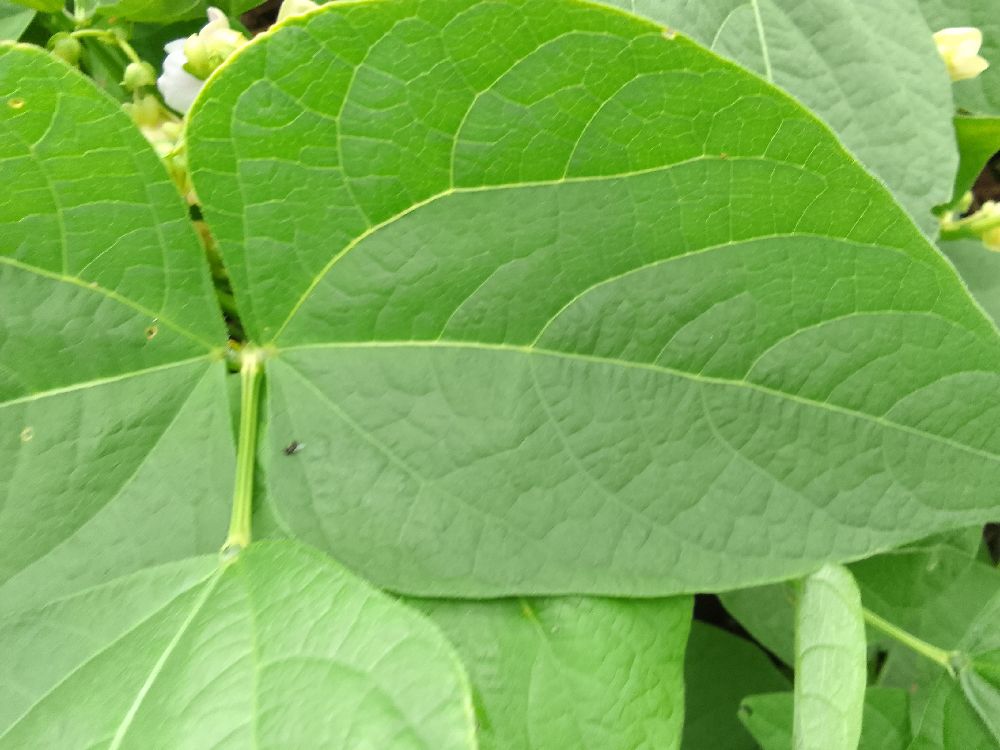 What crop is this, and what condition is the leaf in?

common bean, healthy
